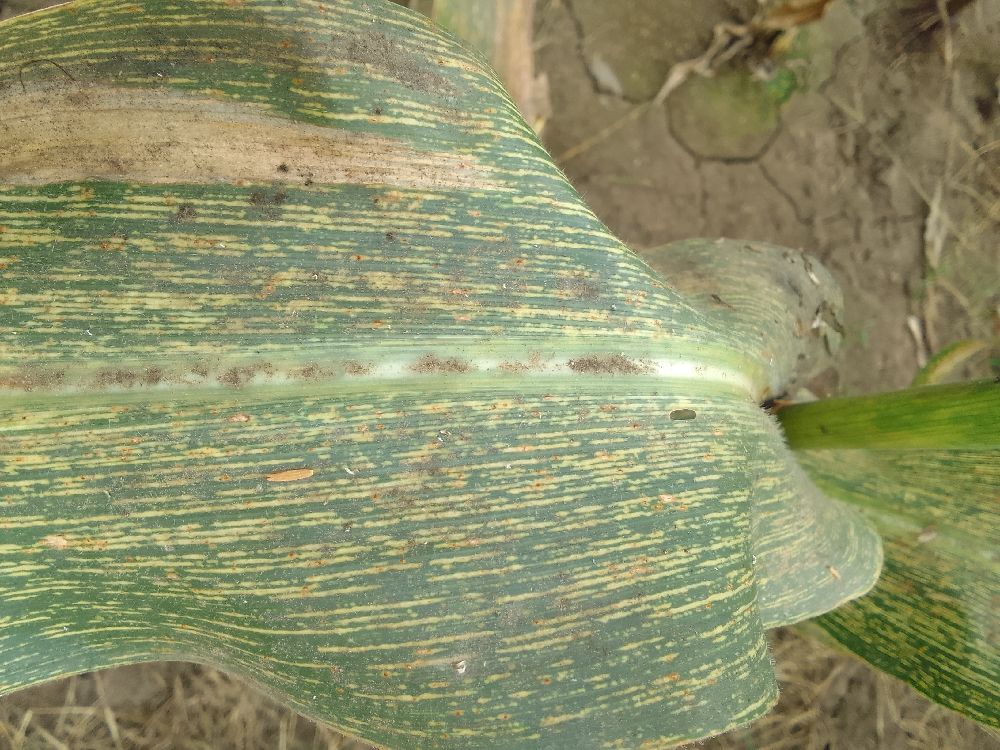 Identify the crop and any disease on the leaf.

maize, maize streak virus
